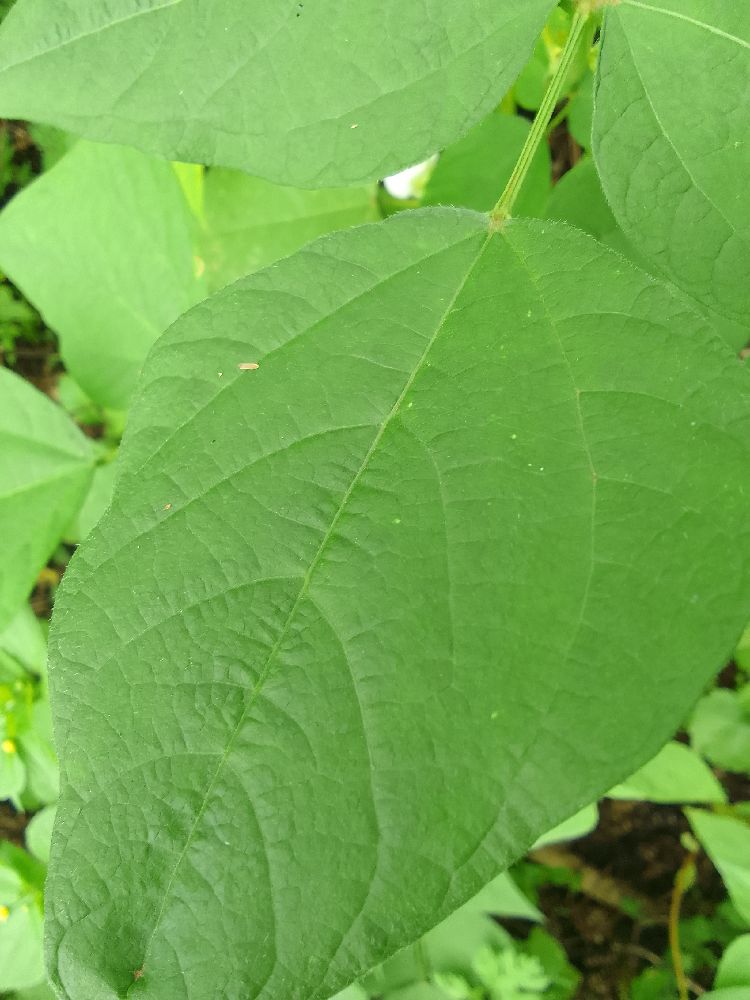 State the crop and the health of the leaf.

common bean, healthy
